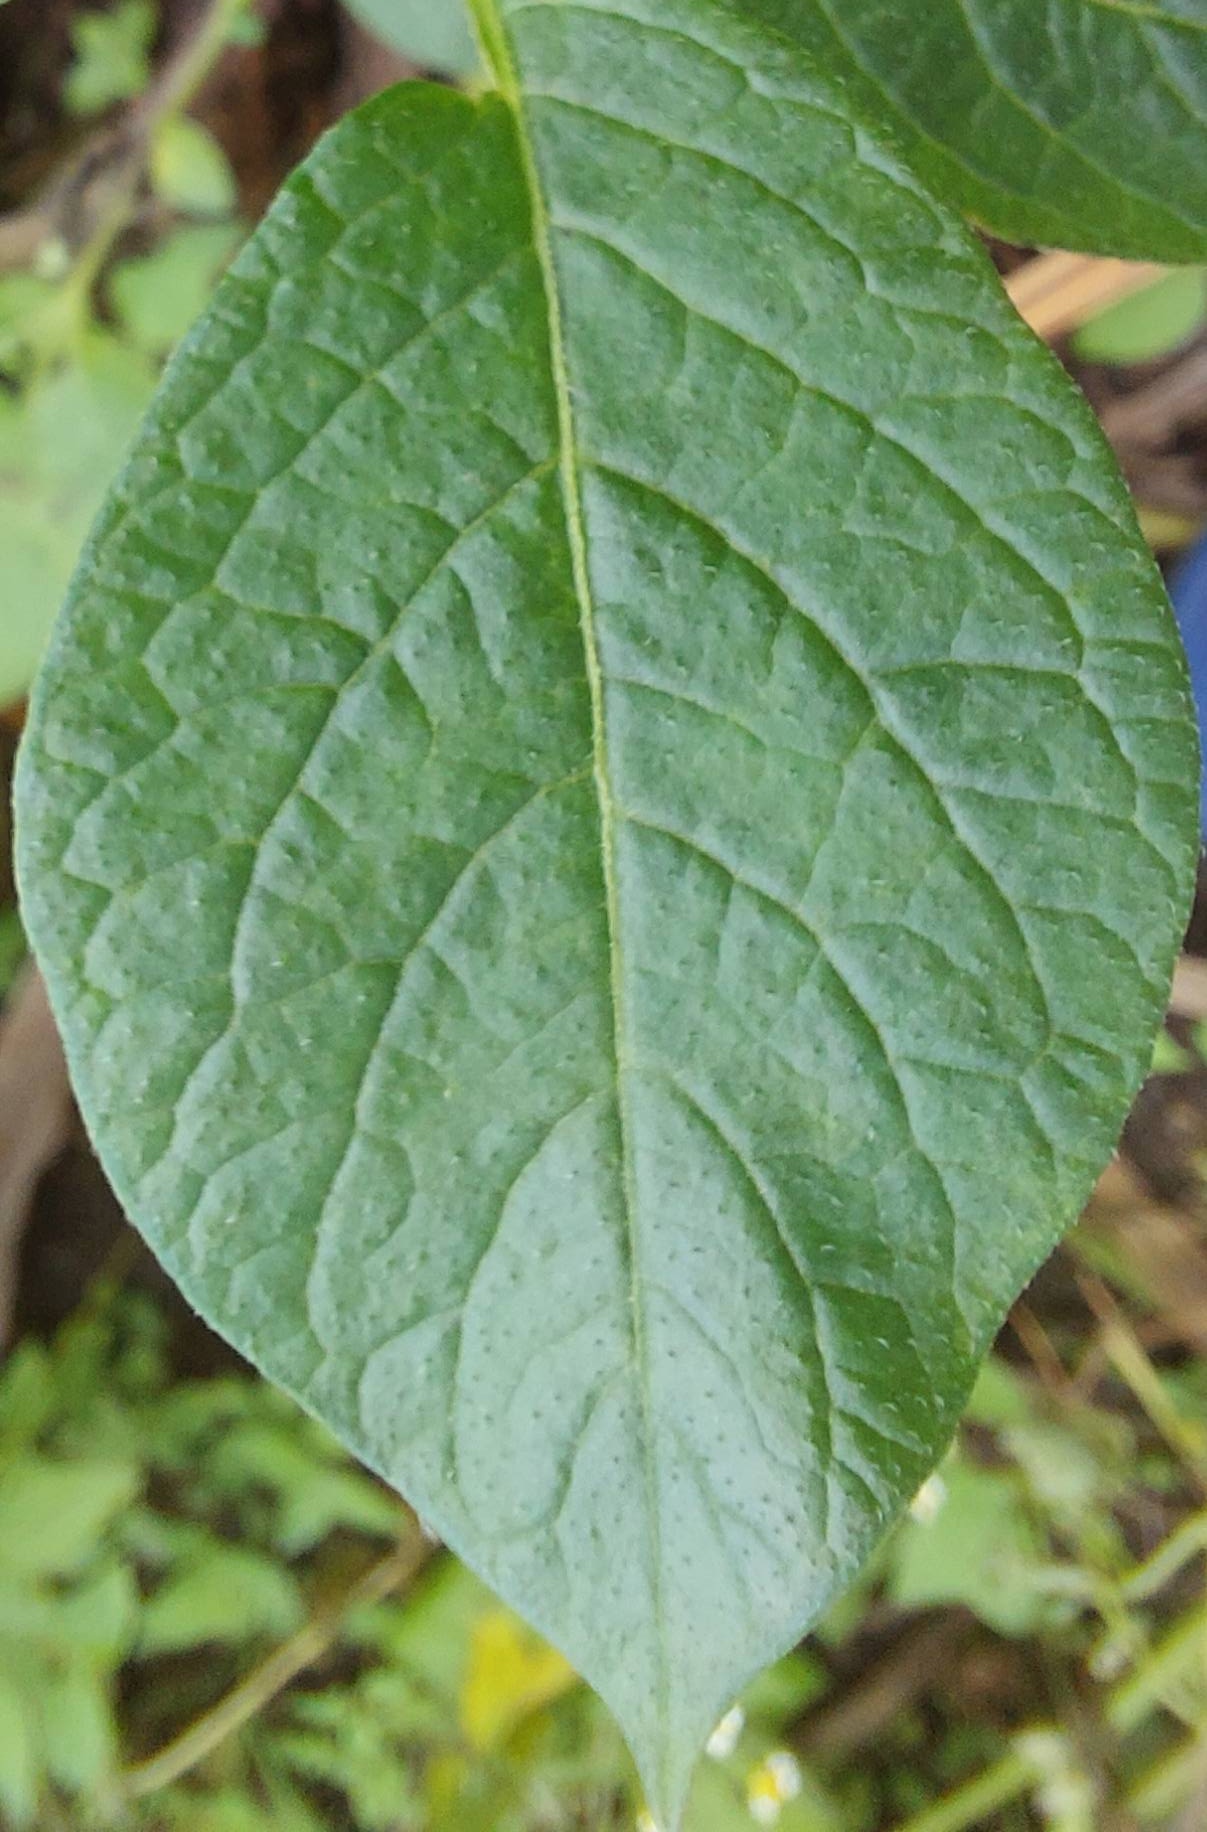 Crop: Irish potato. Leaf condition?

healthy
